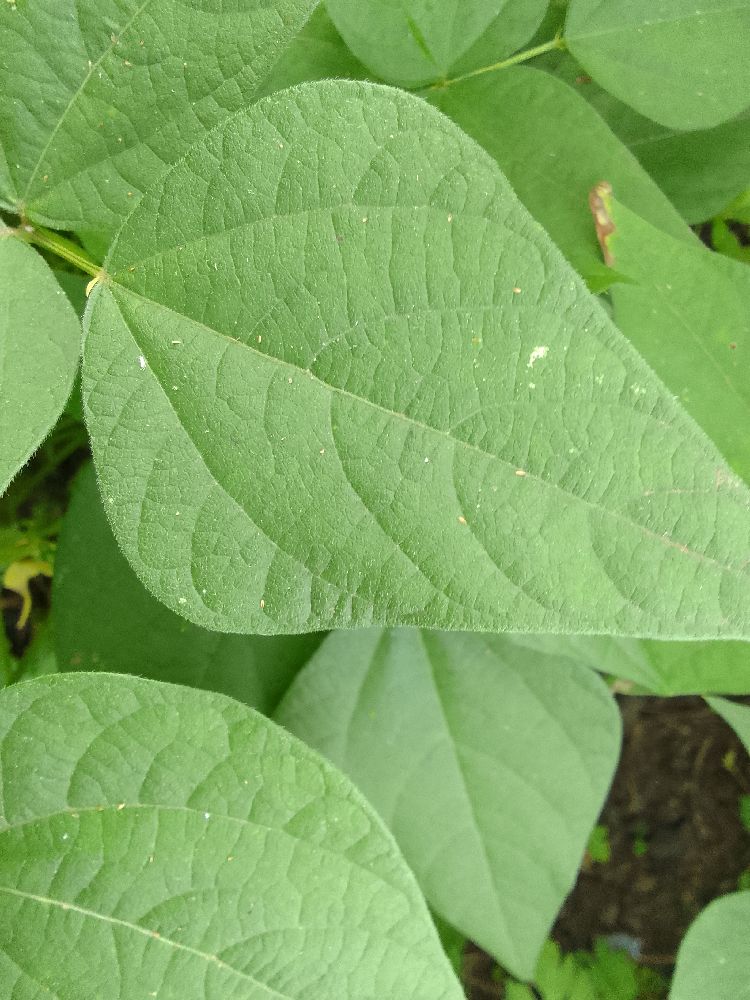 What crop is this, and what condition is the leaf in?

common bean, healthy
